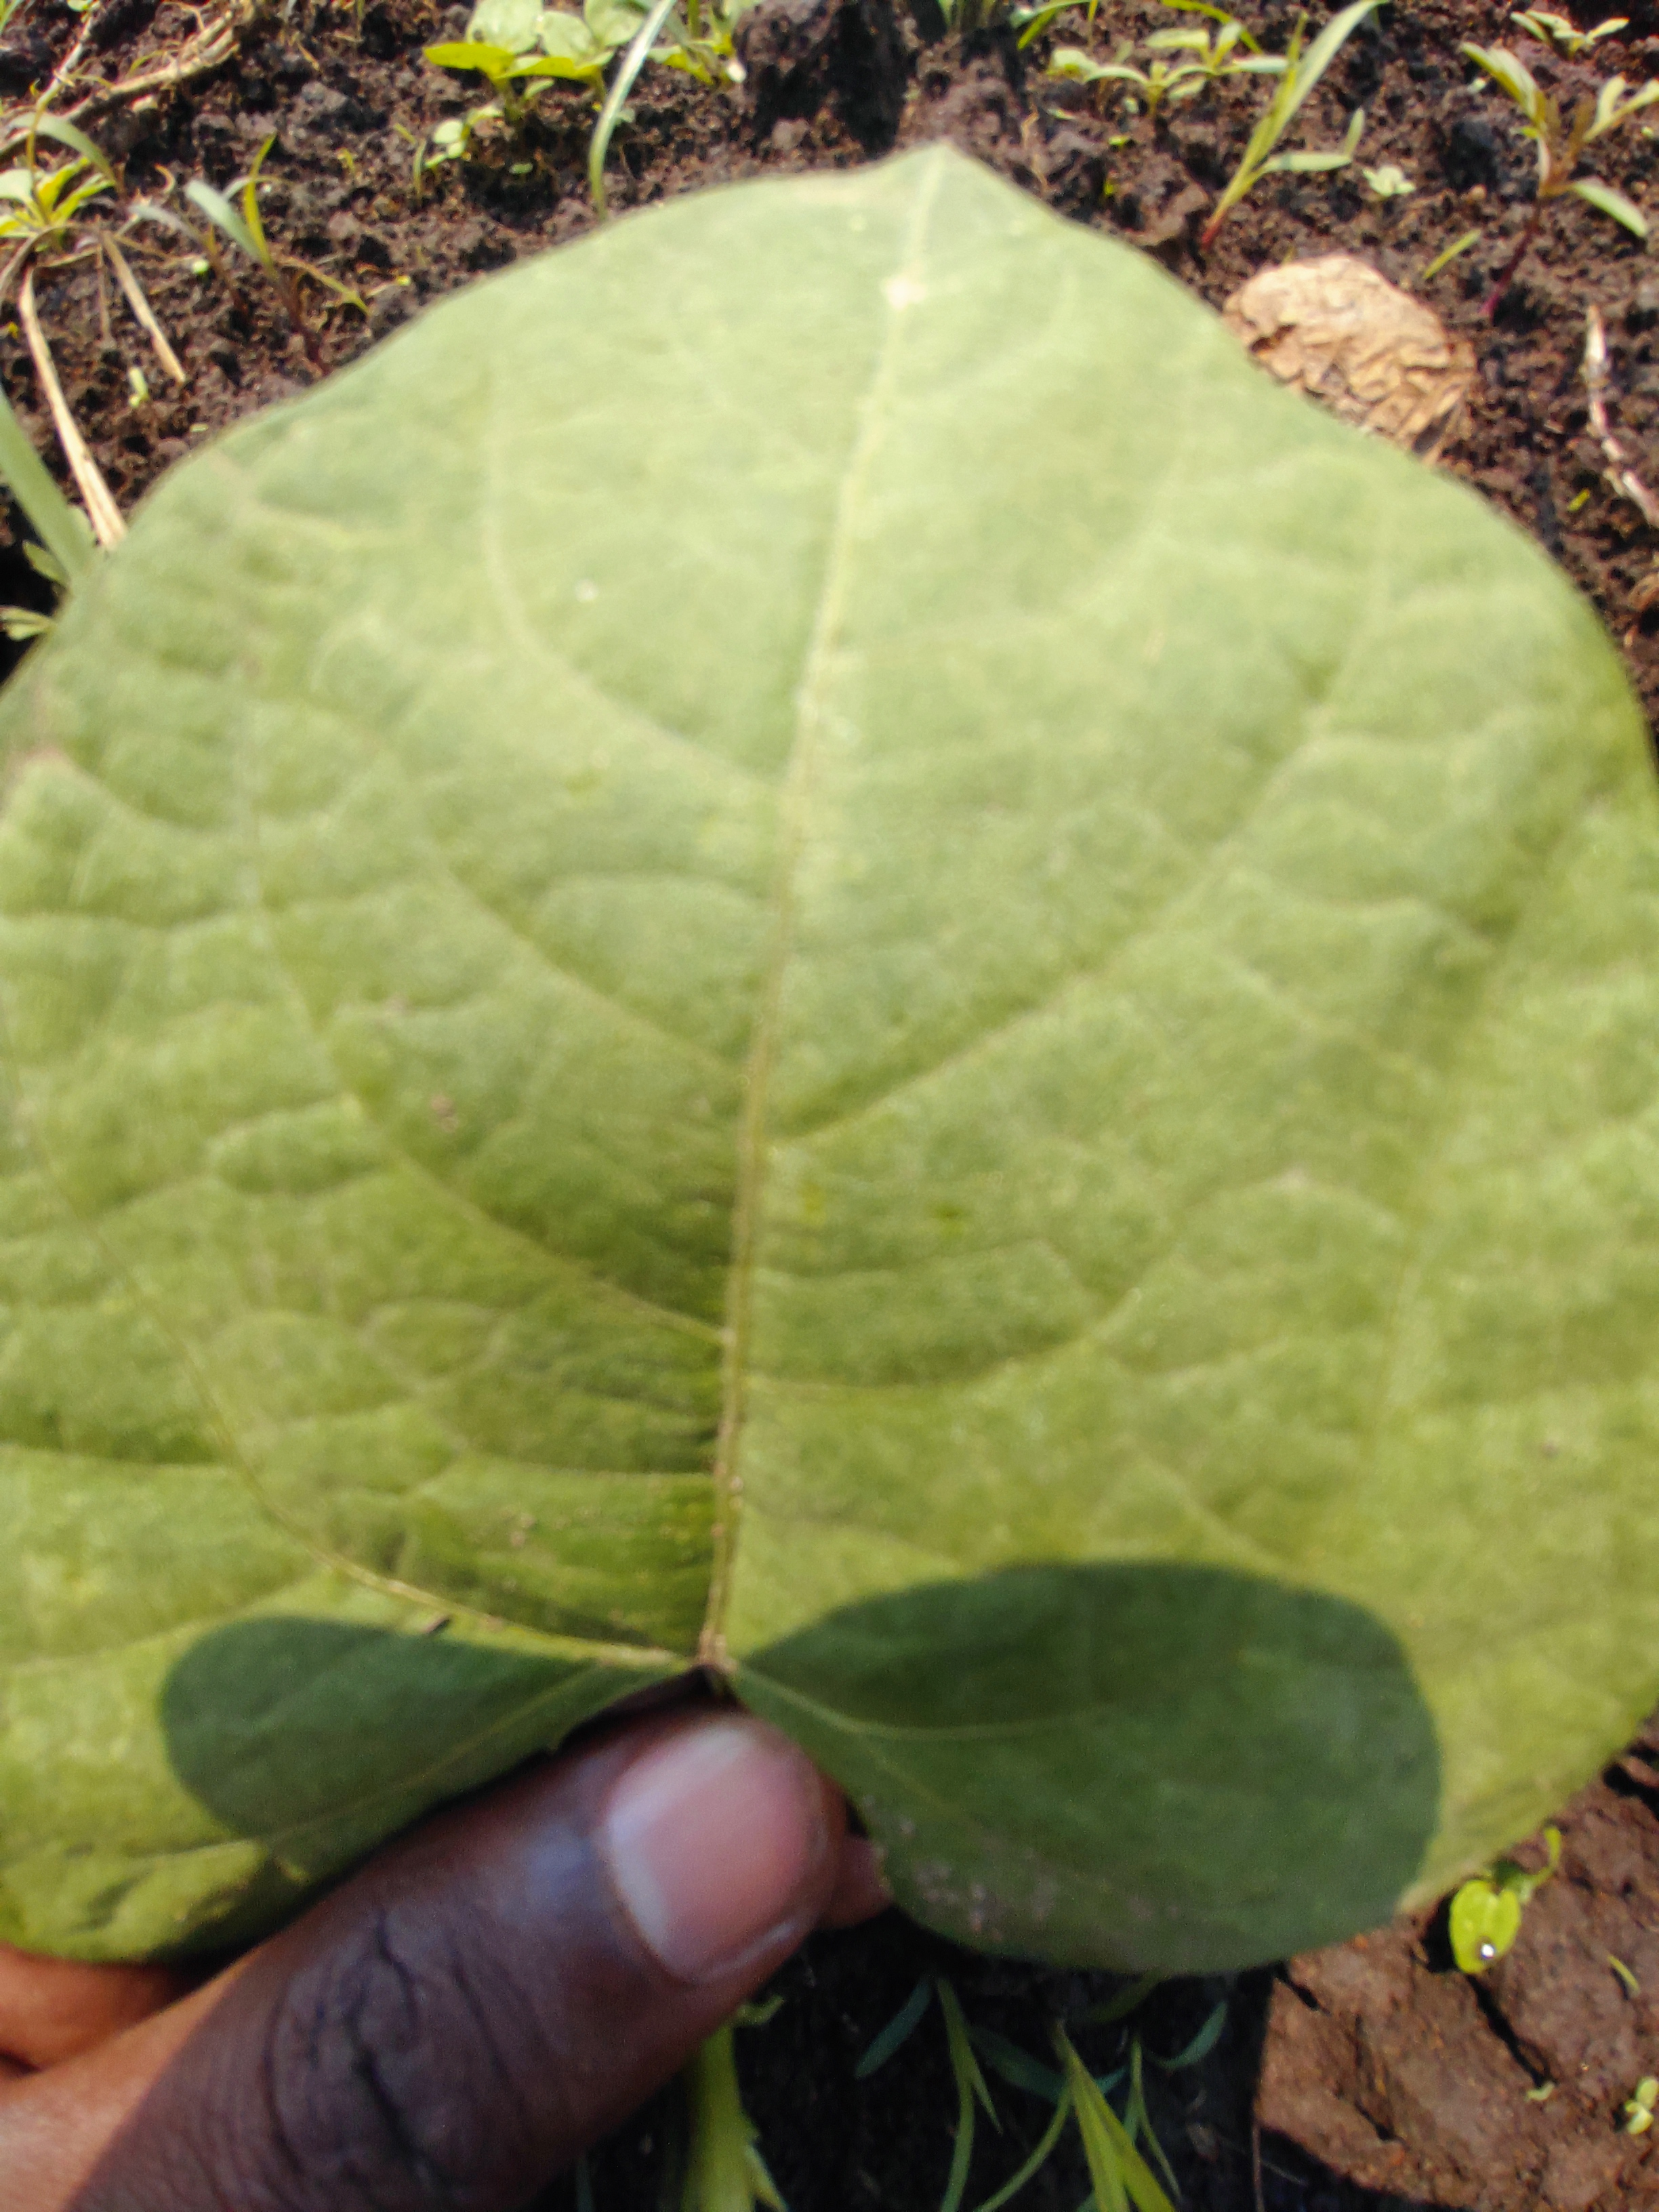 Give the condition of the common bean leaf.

healthy
